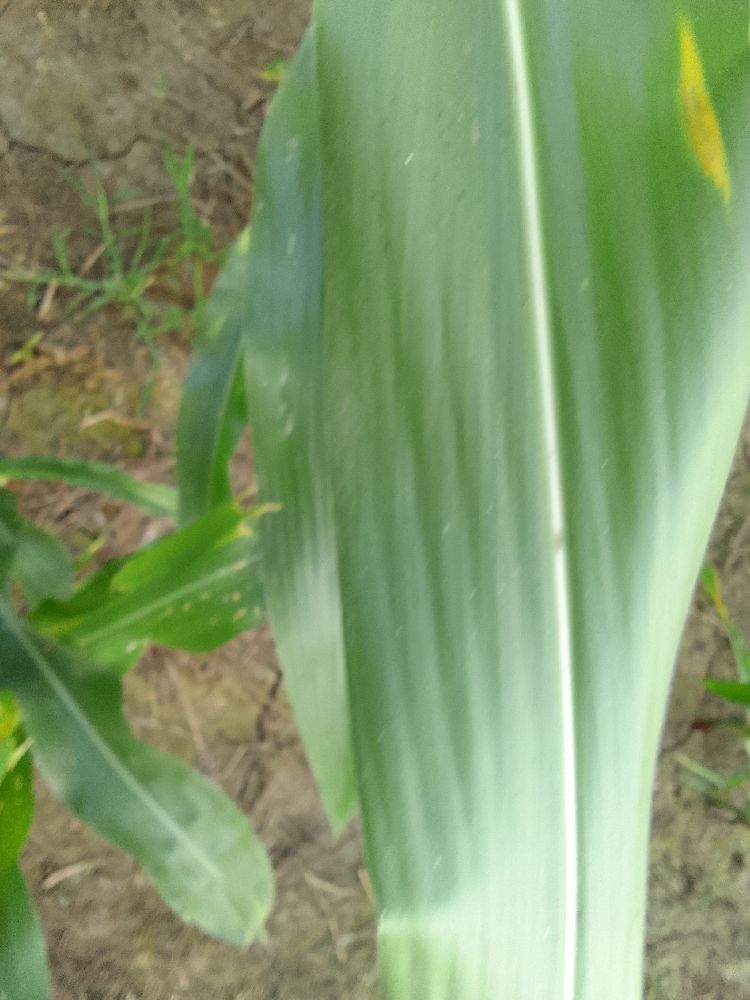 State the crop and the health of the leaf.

maize, healthy
